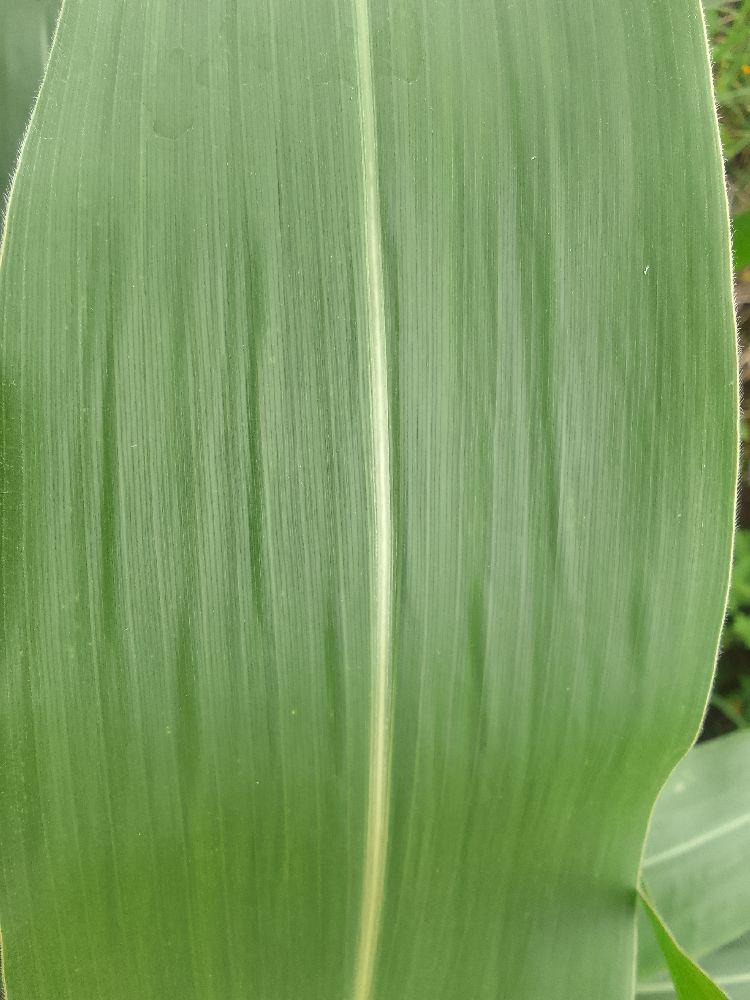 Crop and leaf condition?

maize, healthy
